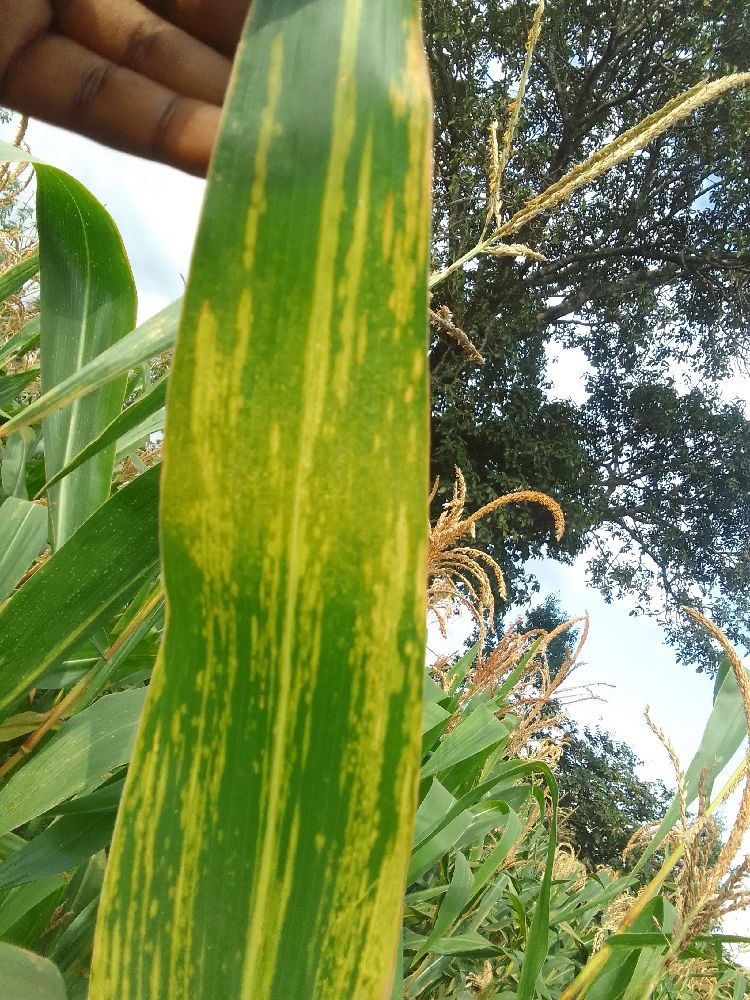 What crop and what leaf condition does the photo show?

maize, maize lethal necrosis
